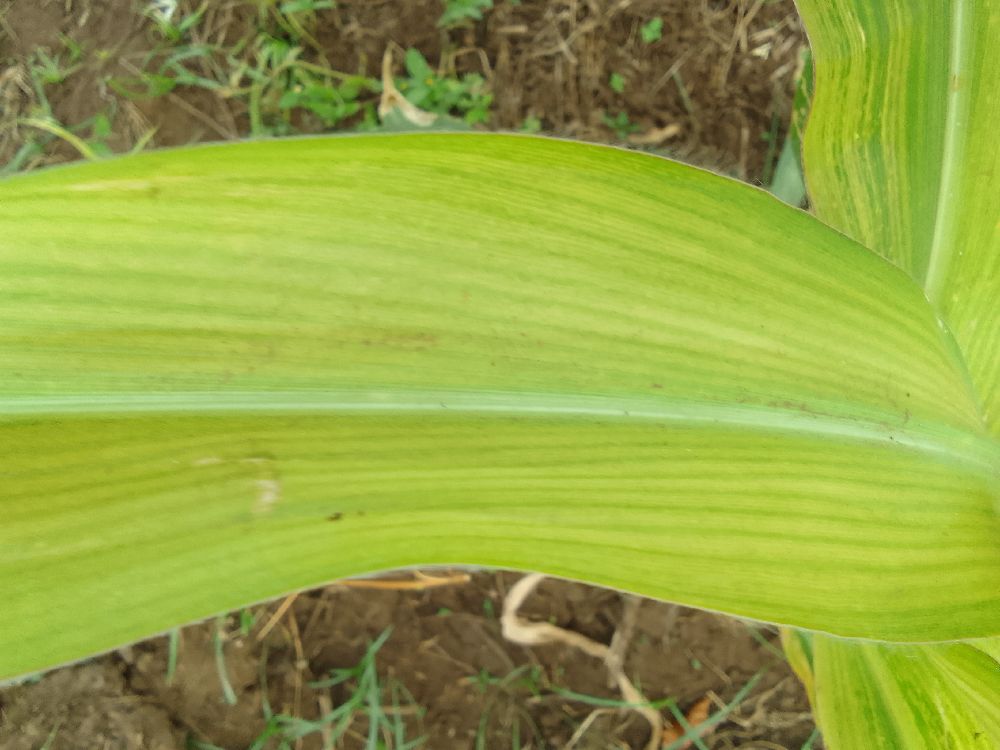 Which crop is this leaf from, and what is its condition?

maize, maize lethal necrosis
